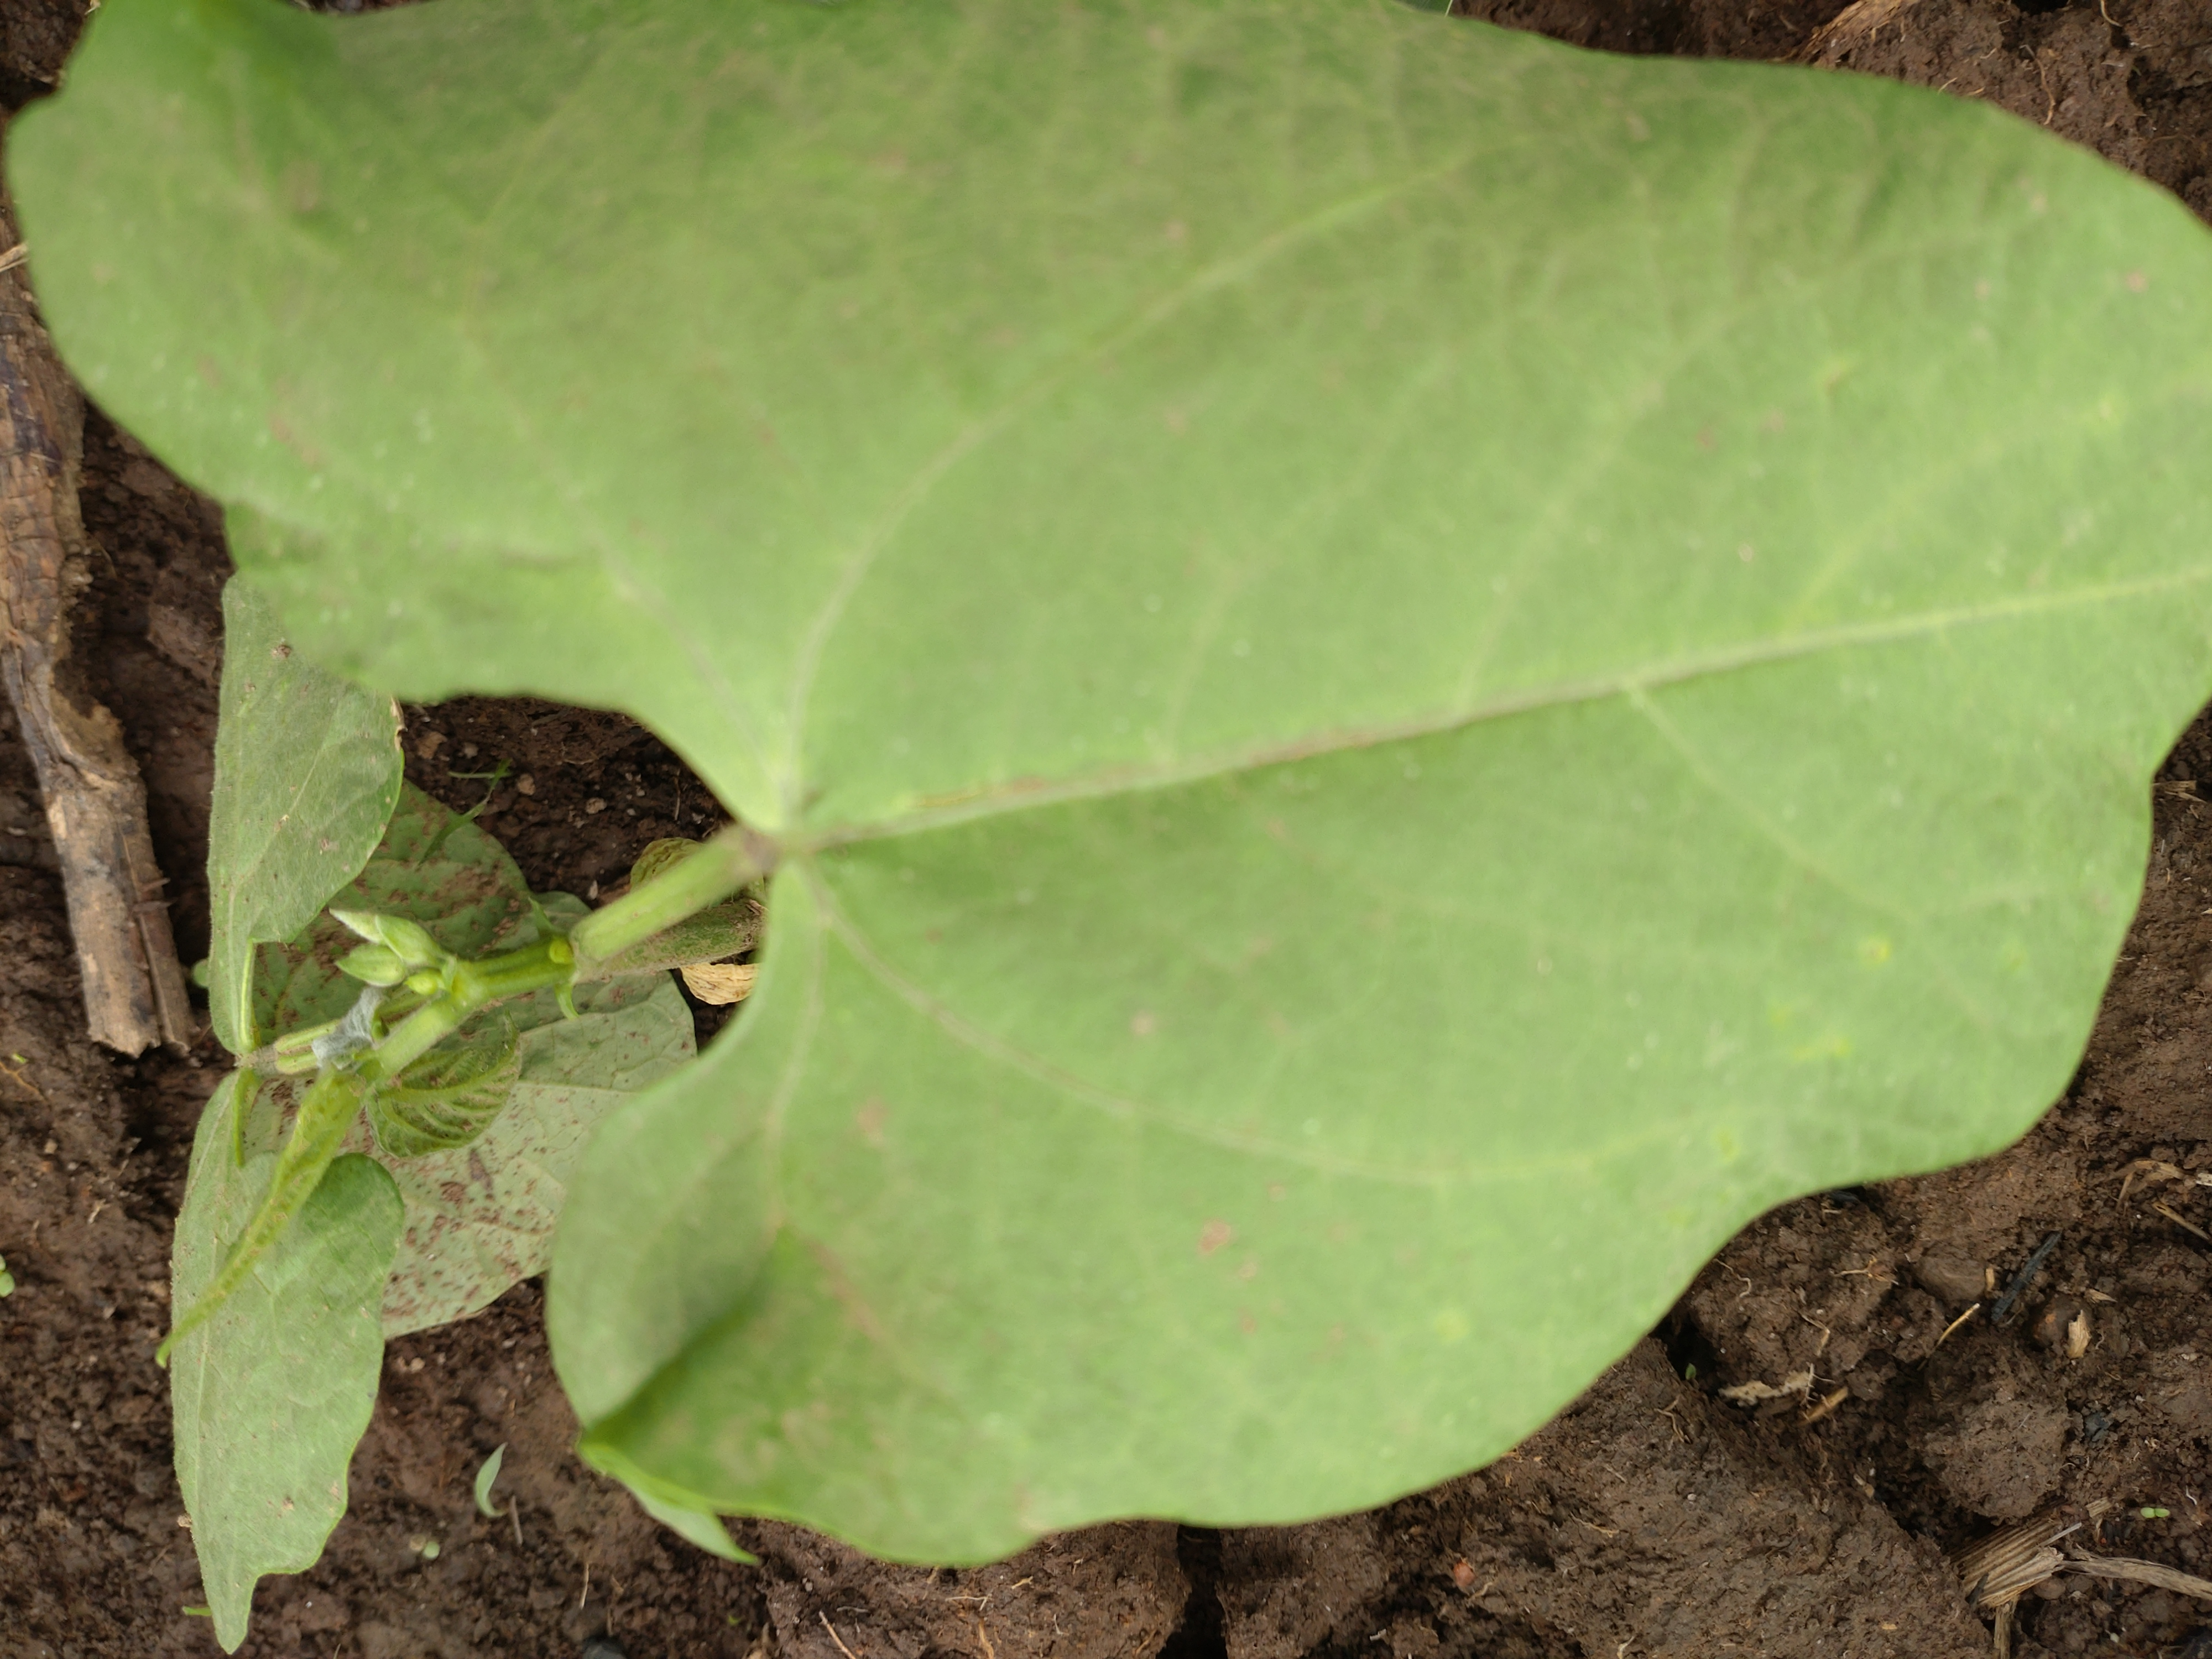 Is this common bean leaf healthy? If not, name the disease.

healthy
